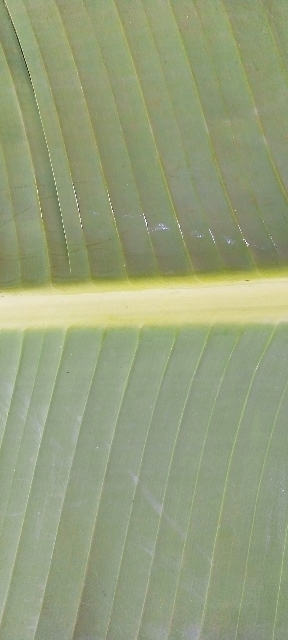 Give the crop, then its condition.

banana, healthy
